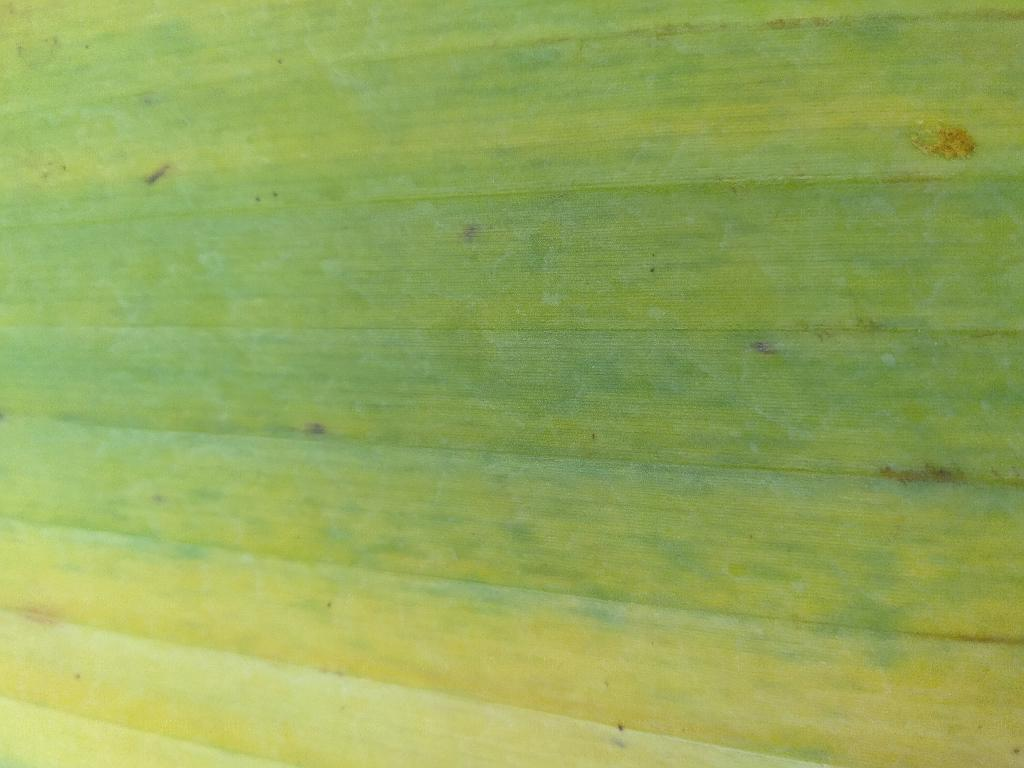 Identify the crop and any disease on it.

banana, fusarium wilt race 1
